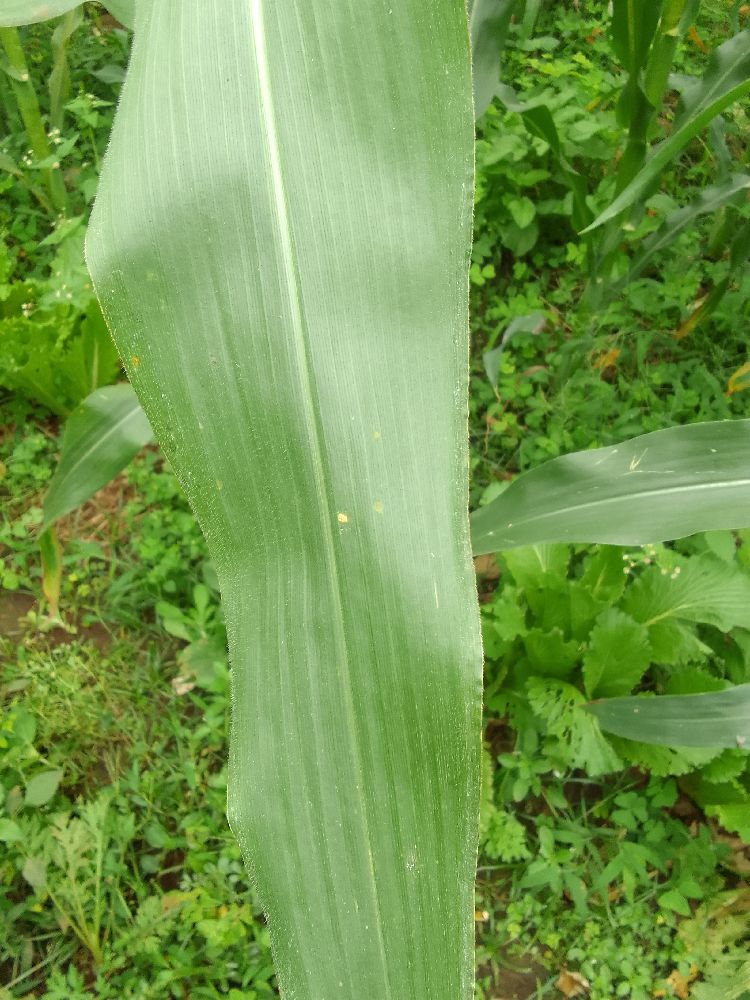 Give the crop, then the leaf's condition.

maize, healthy
